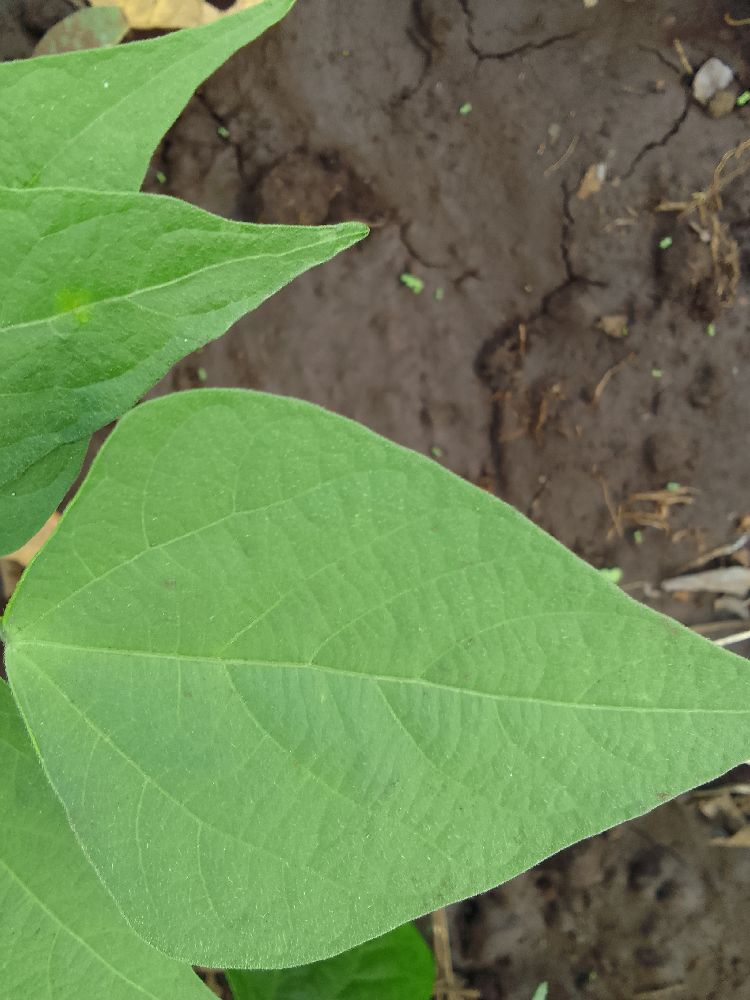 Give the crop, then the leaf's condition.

common bean, healthy
